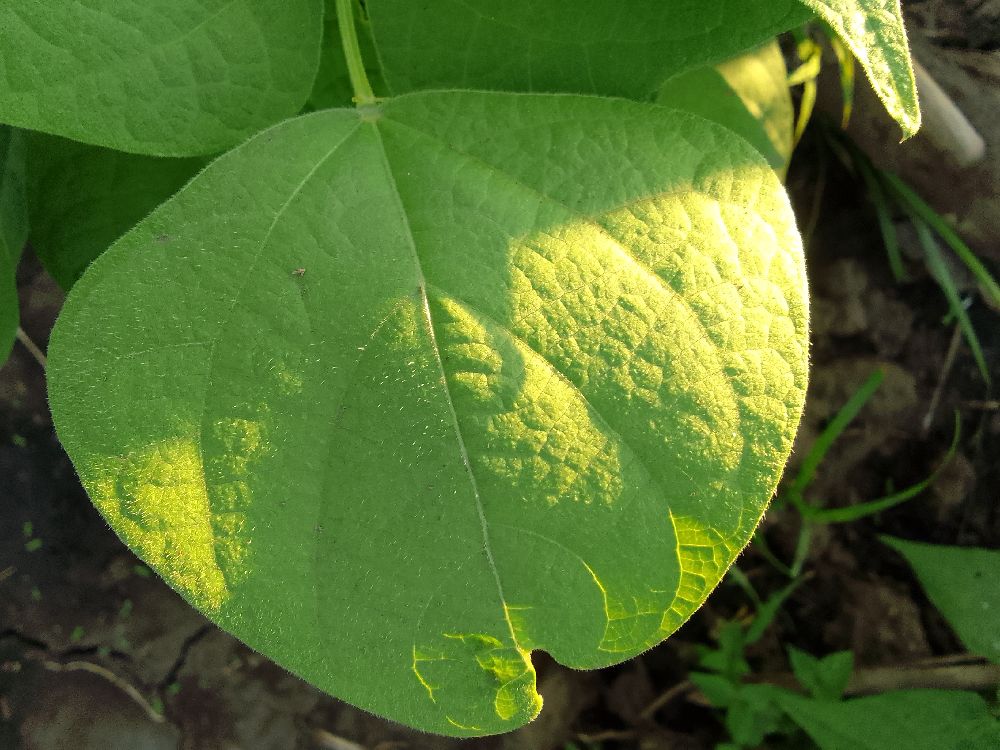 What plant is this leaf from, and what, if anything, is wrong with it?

common bean, healthy
